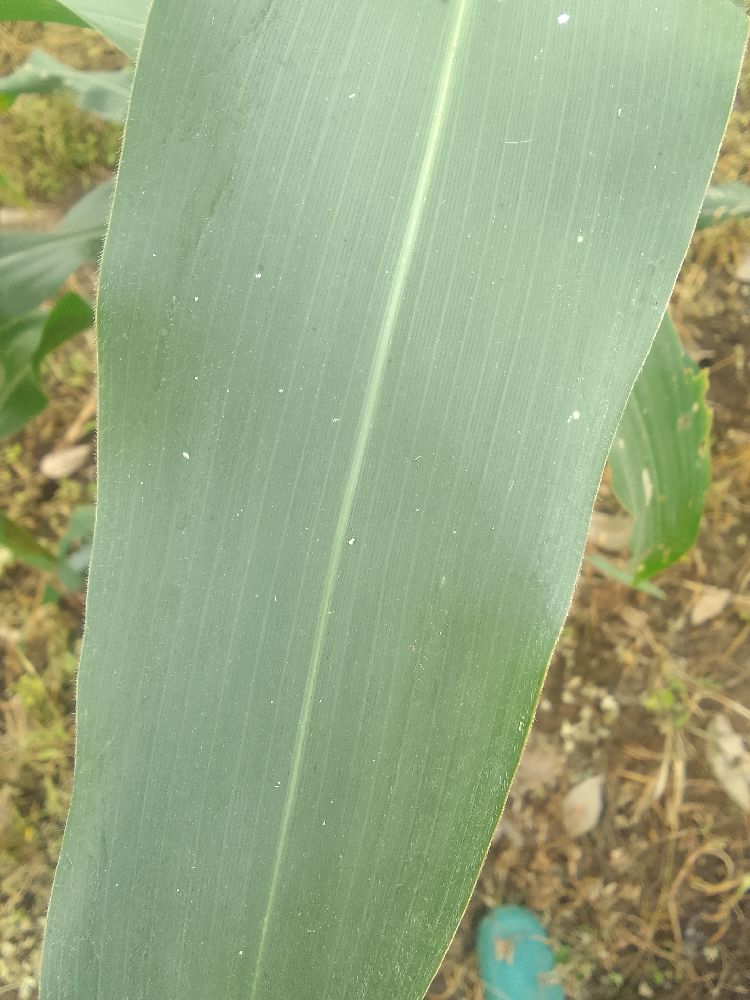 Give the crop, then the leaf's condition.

maize, healthy
